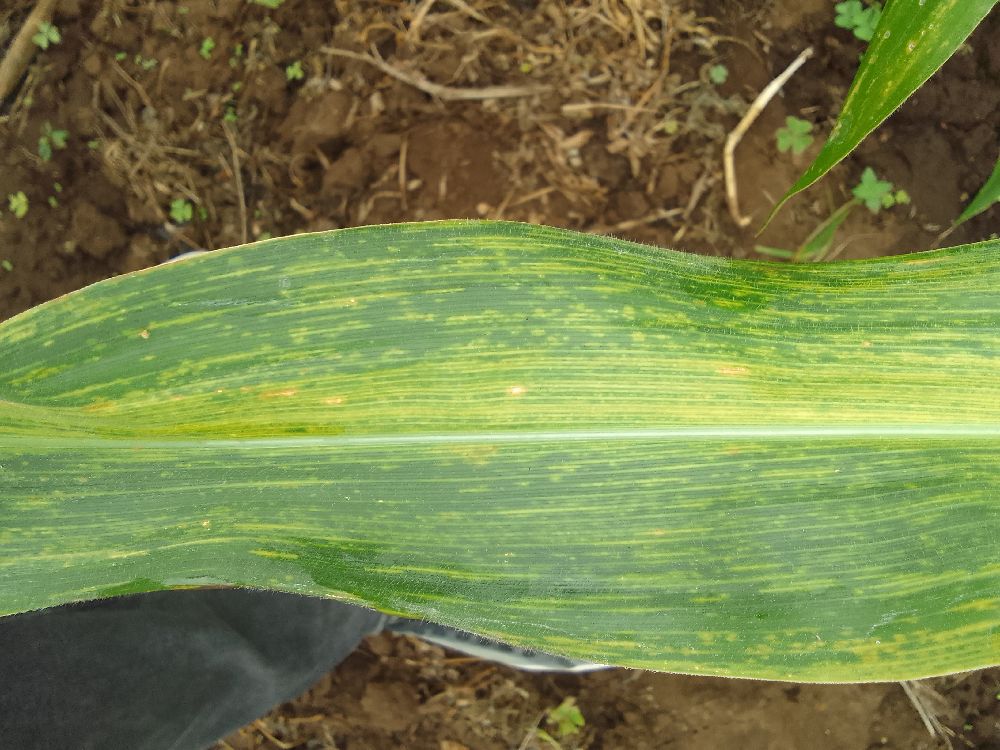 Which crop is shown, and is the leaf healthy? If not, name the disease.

maize, maize lethal necrosis
